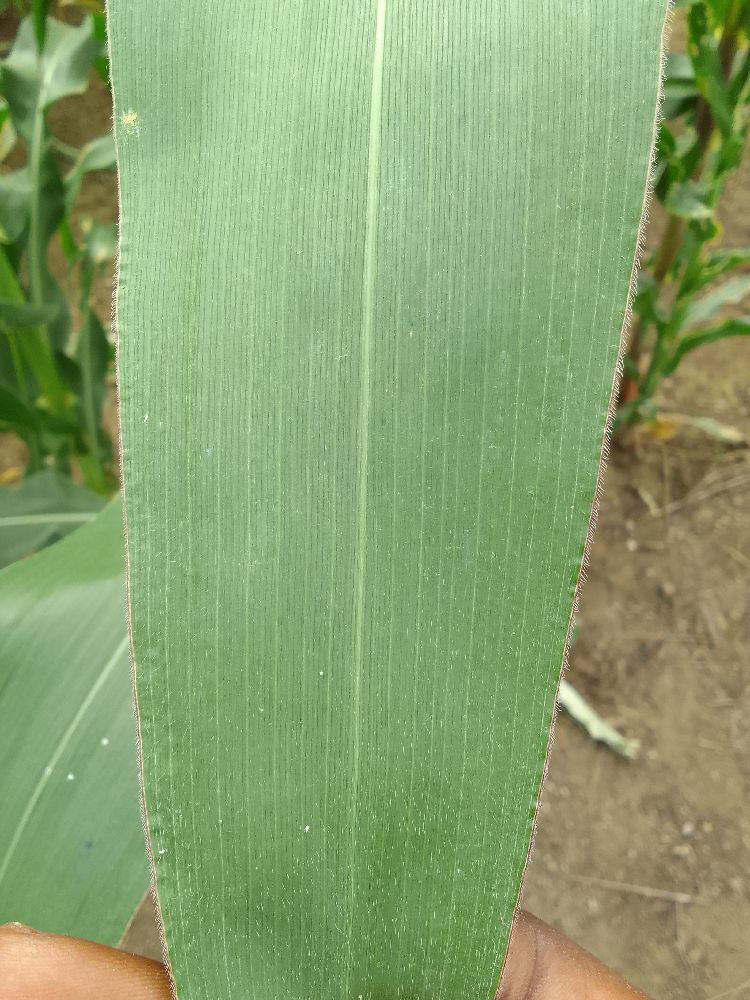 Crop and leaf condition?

maize, healthy
